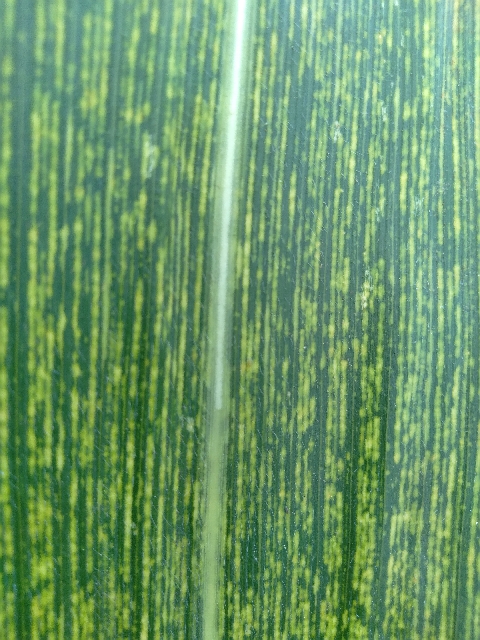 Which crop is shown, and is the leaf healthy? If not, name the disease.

maize, maize streak virus
